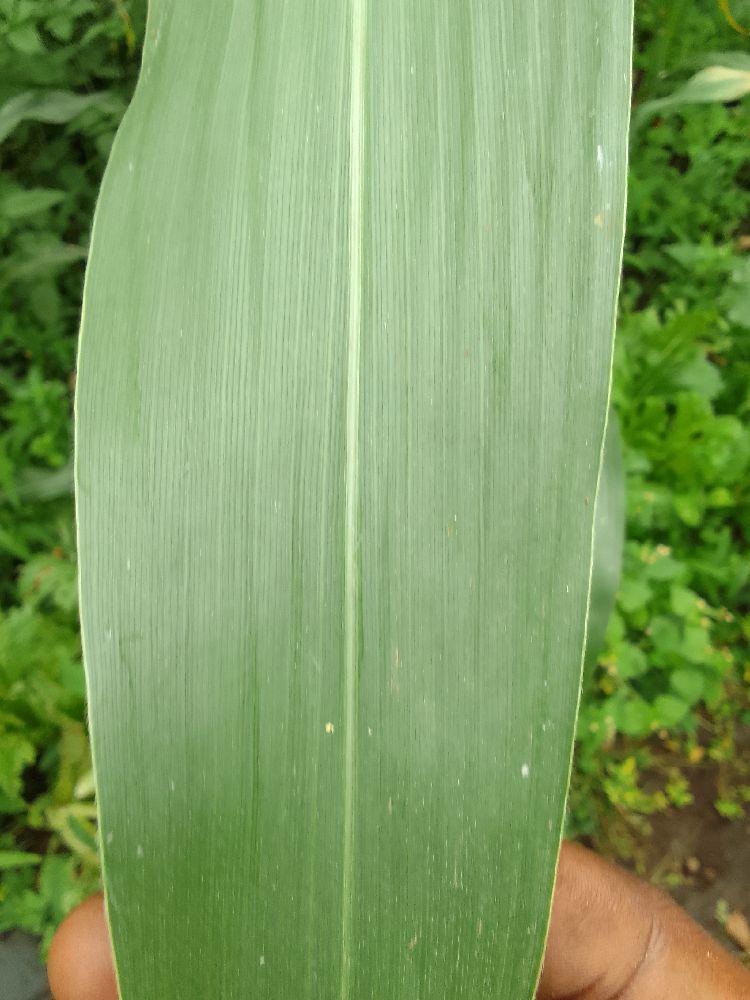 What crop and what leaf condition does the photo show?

maize, healthy
